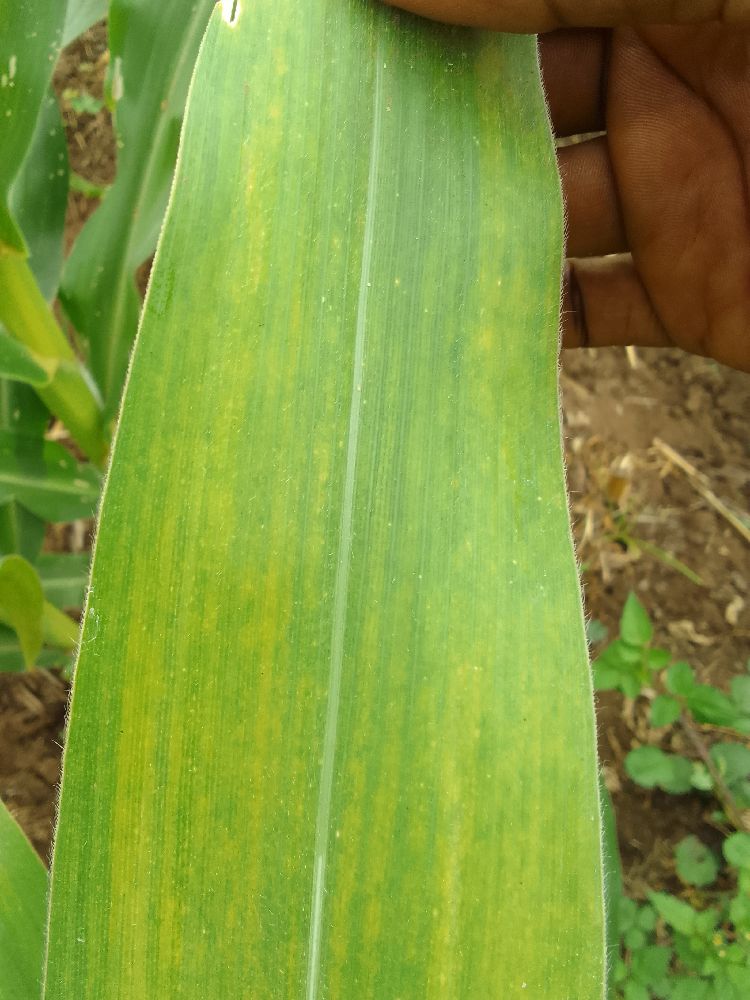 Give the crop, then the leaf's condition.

maize, maize lethal necrosis
